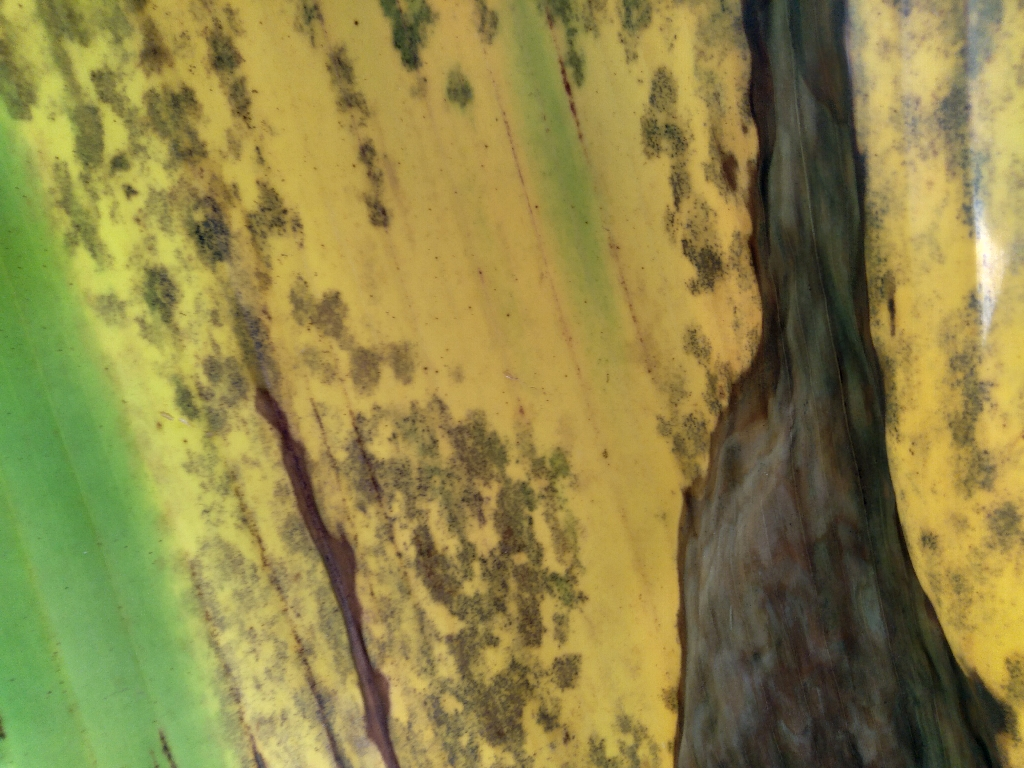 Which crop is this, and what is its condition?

banana, black sigatoka
